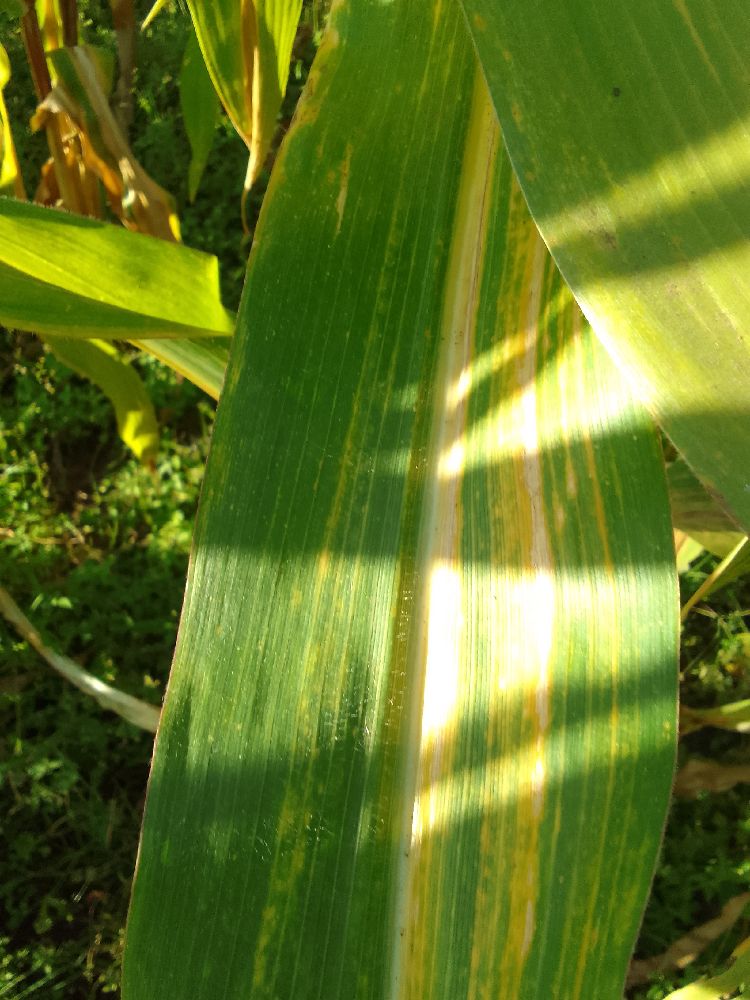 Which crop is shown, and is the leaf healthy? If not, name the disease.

maize, maize lethal necrosis
